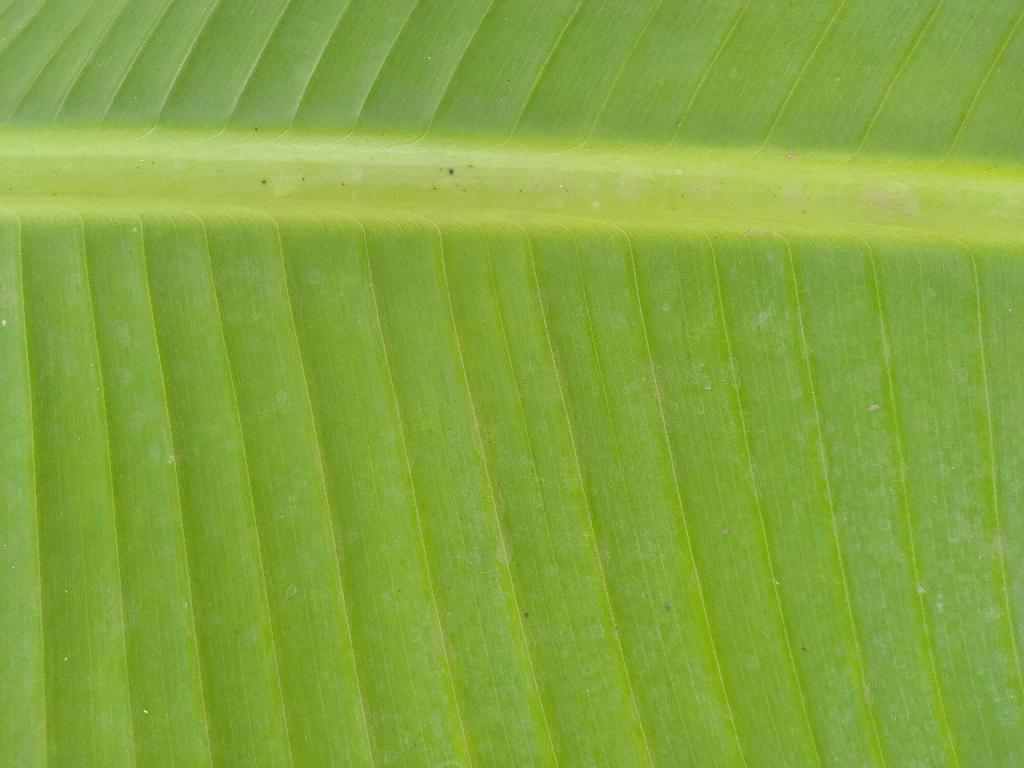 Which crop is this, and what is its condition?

banana, healthy
